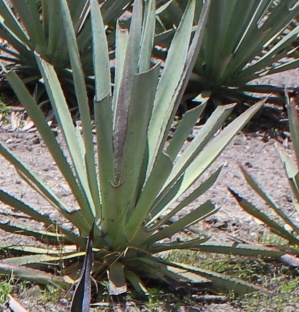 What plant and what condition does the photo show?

agave, yellow
